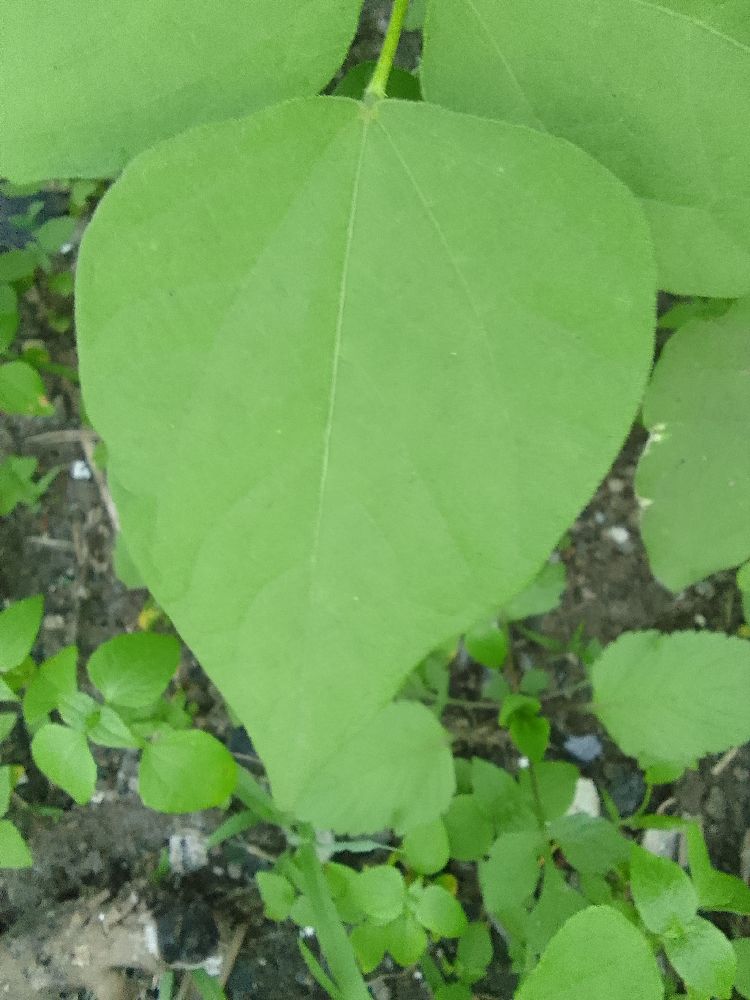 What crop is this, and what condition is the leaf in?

common bean, healthy
